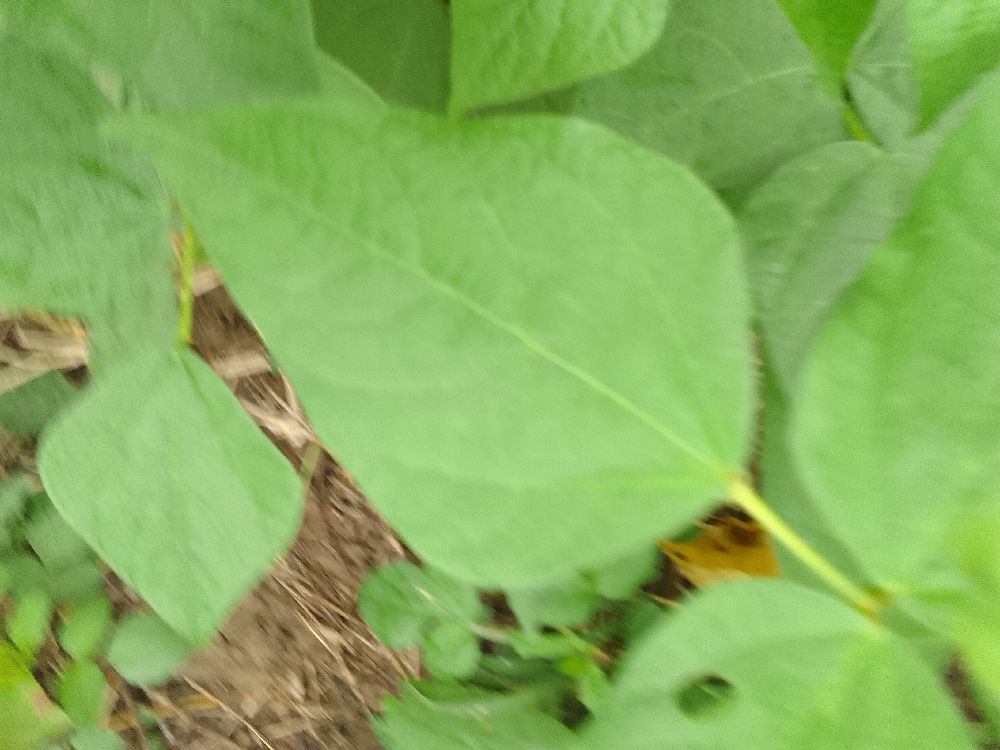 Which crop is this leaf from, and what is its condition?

common bean, healthy
